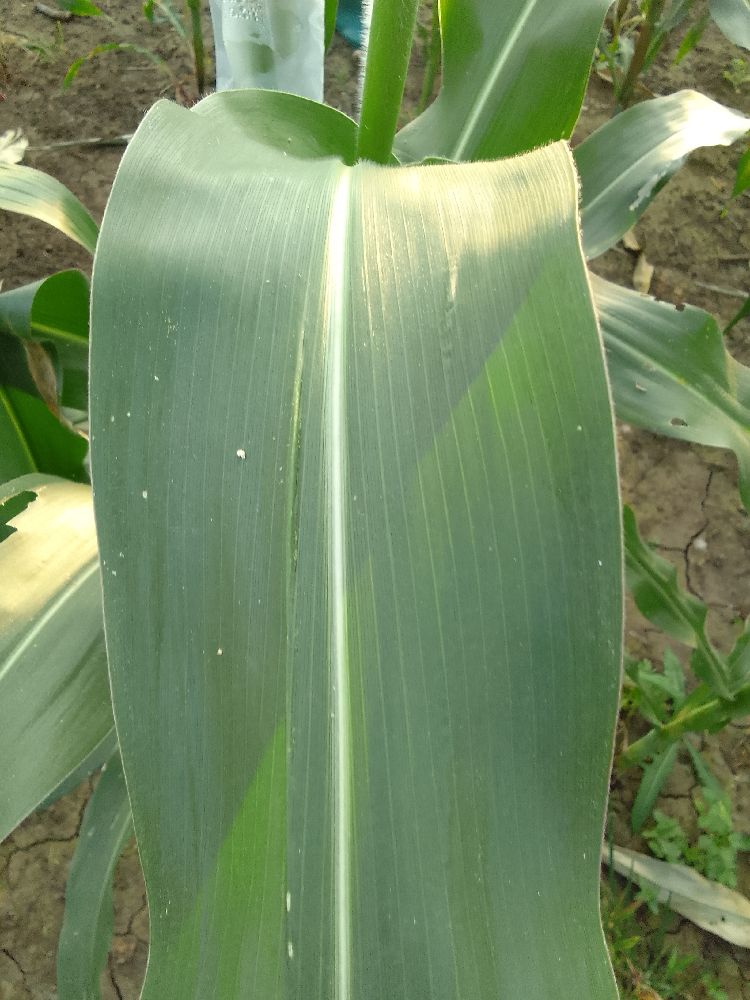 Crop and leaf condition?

maize, healthy
